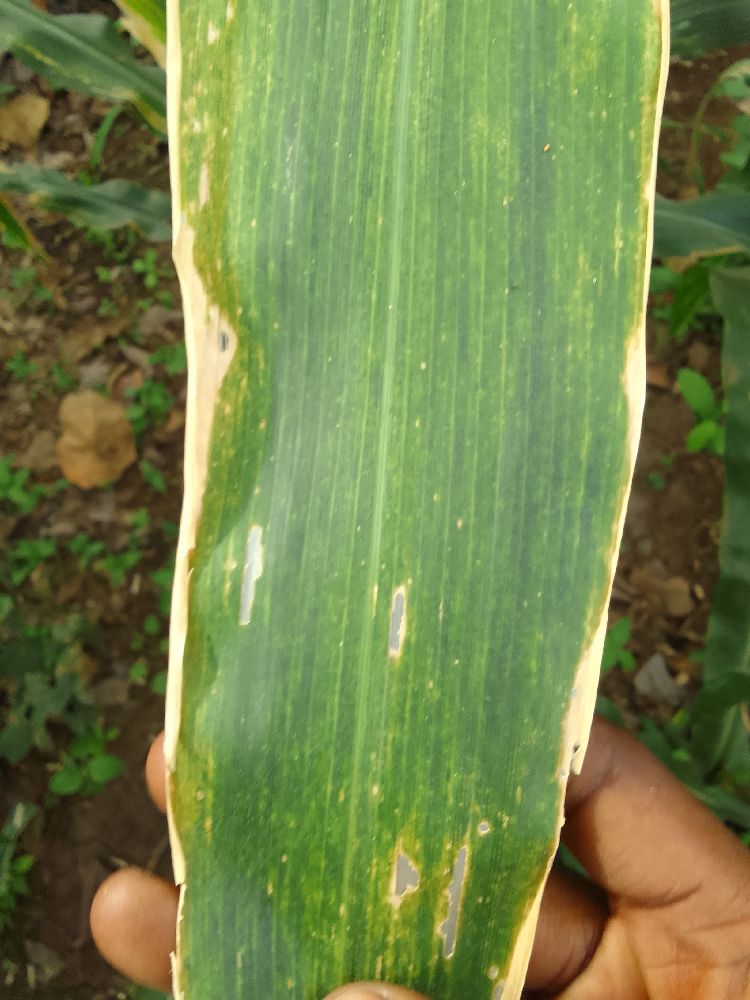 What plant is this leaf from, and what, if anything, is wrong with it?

maize, maize lethal necrosis
